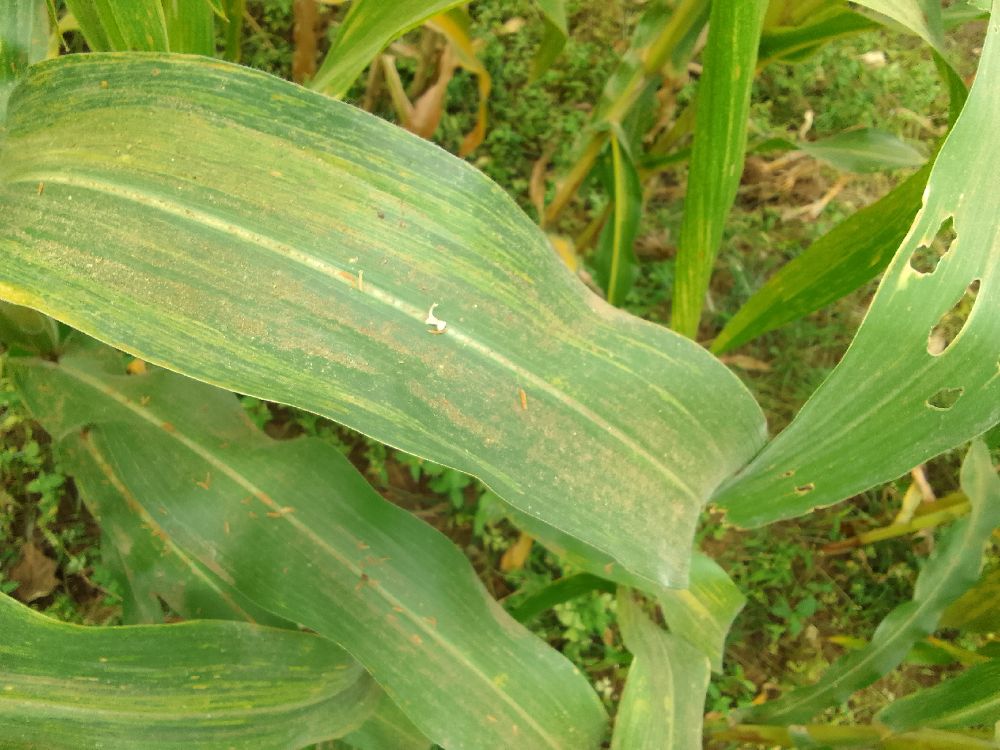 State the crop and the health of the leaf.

maize, maize lethal necrosis
